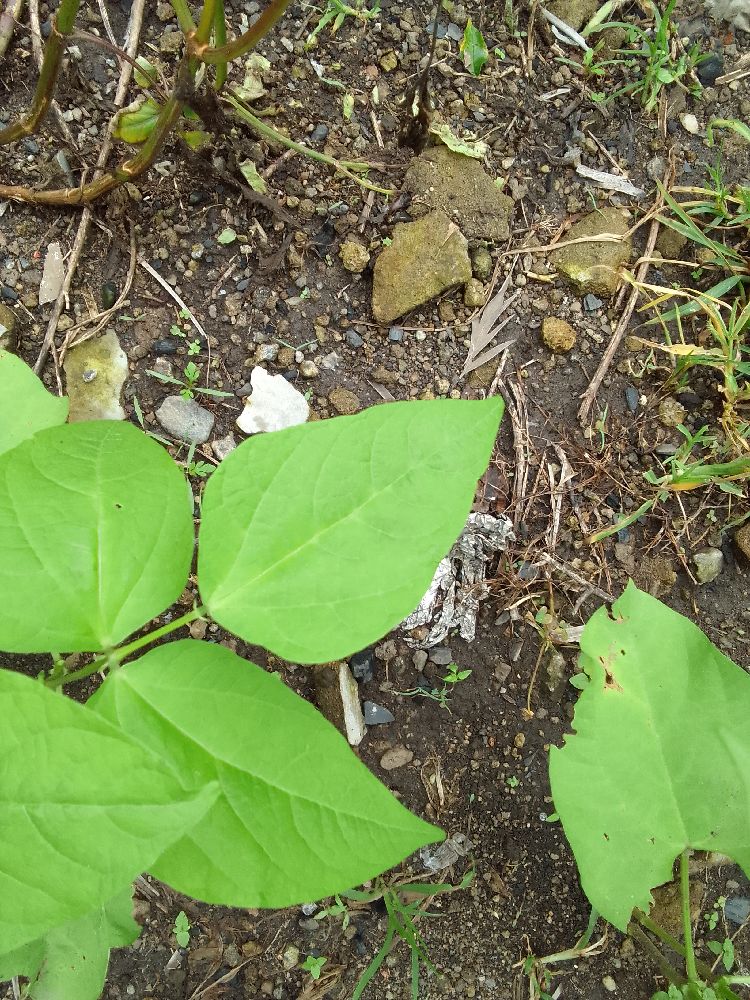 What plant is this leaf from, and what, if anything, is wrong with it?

common bean, healthy
